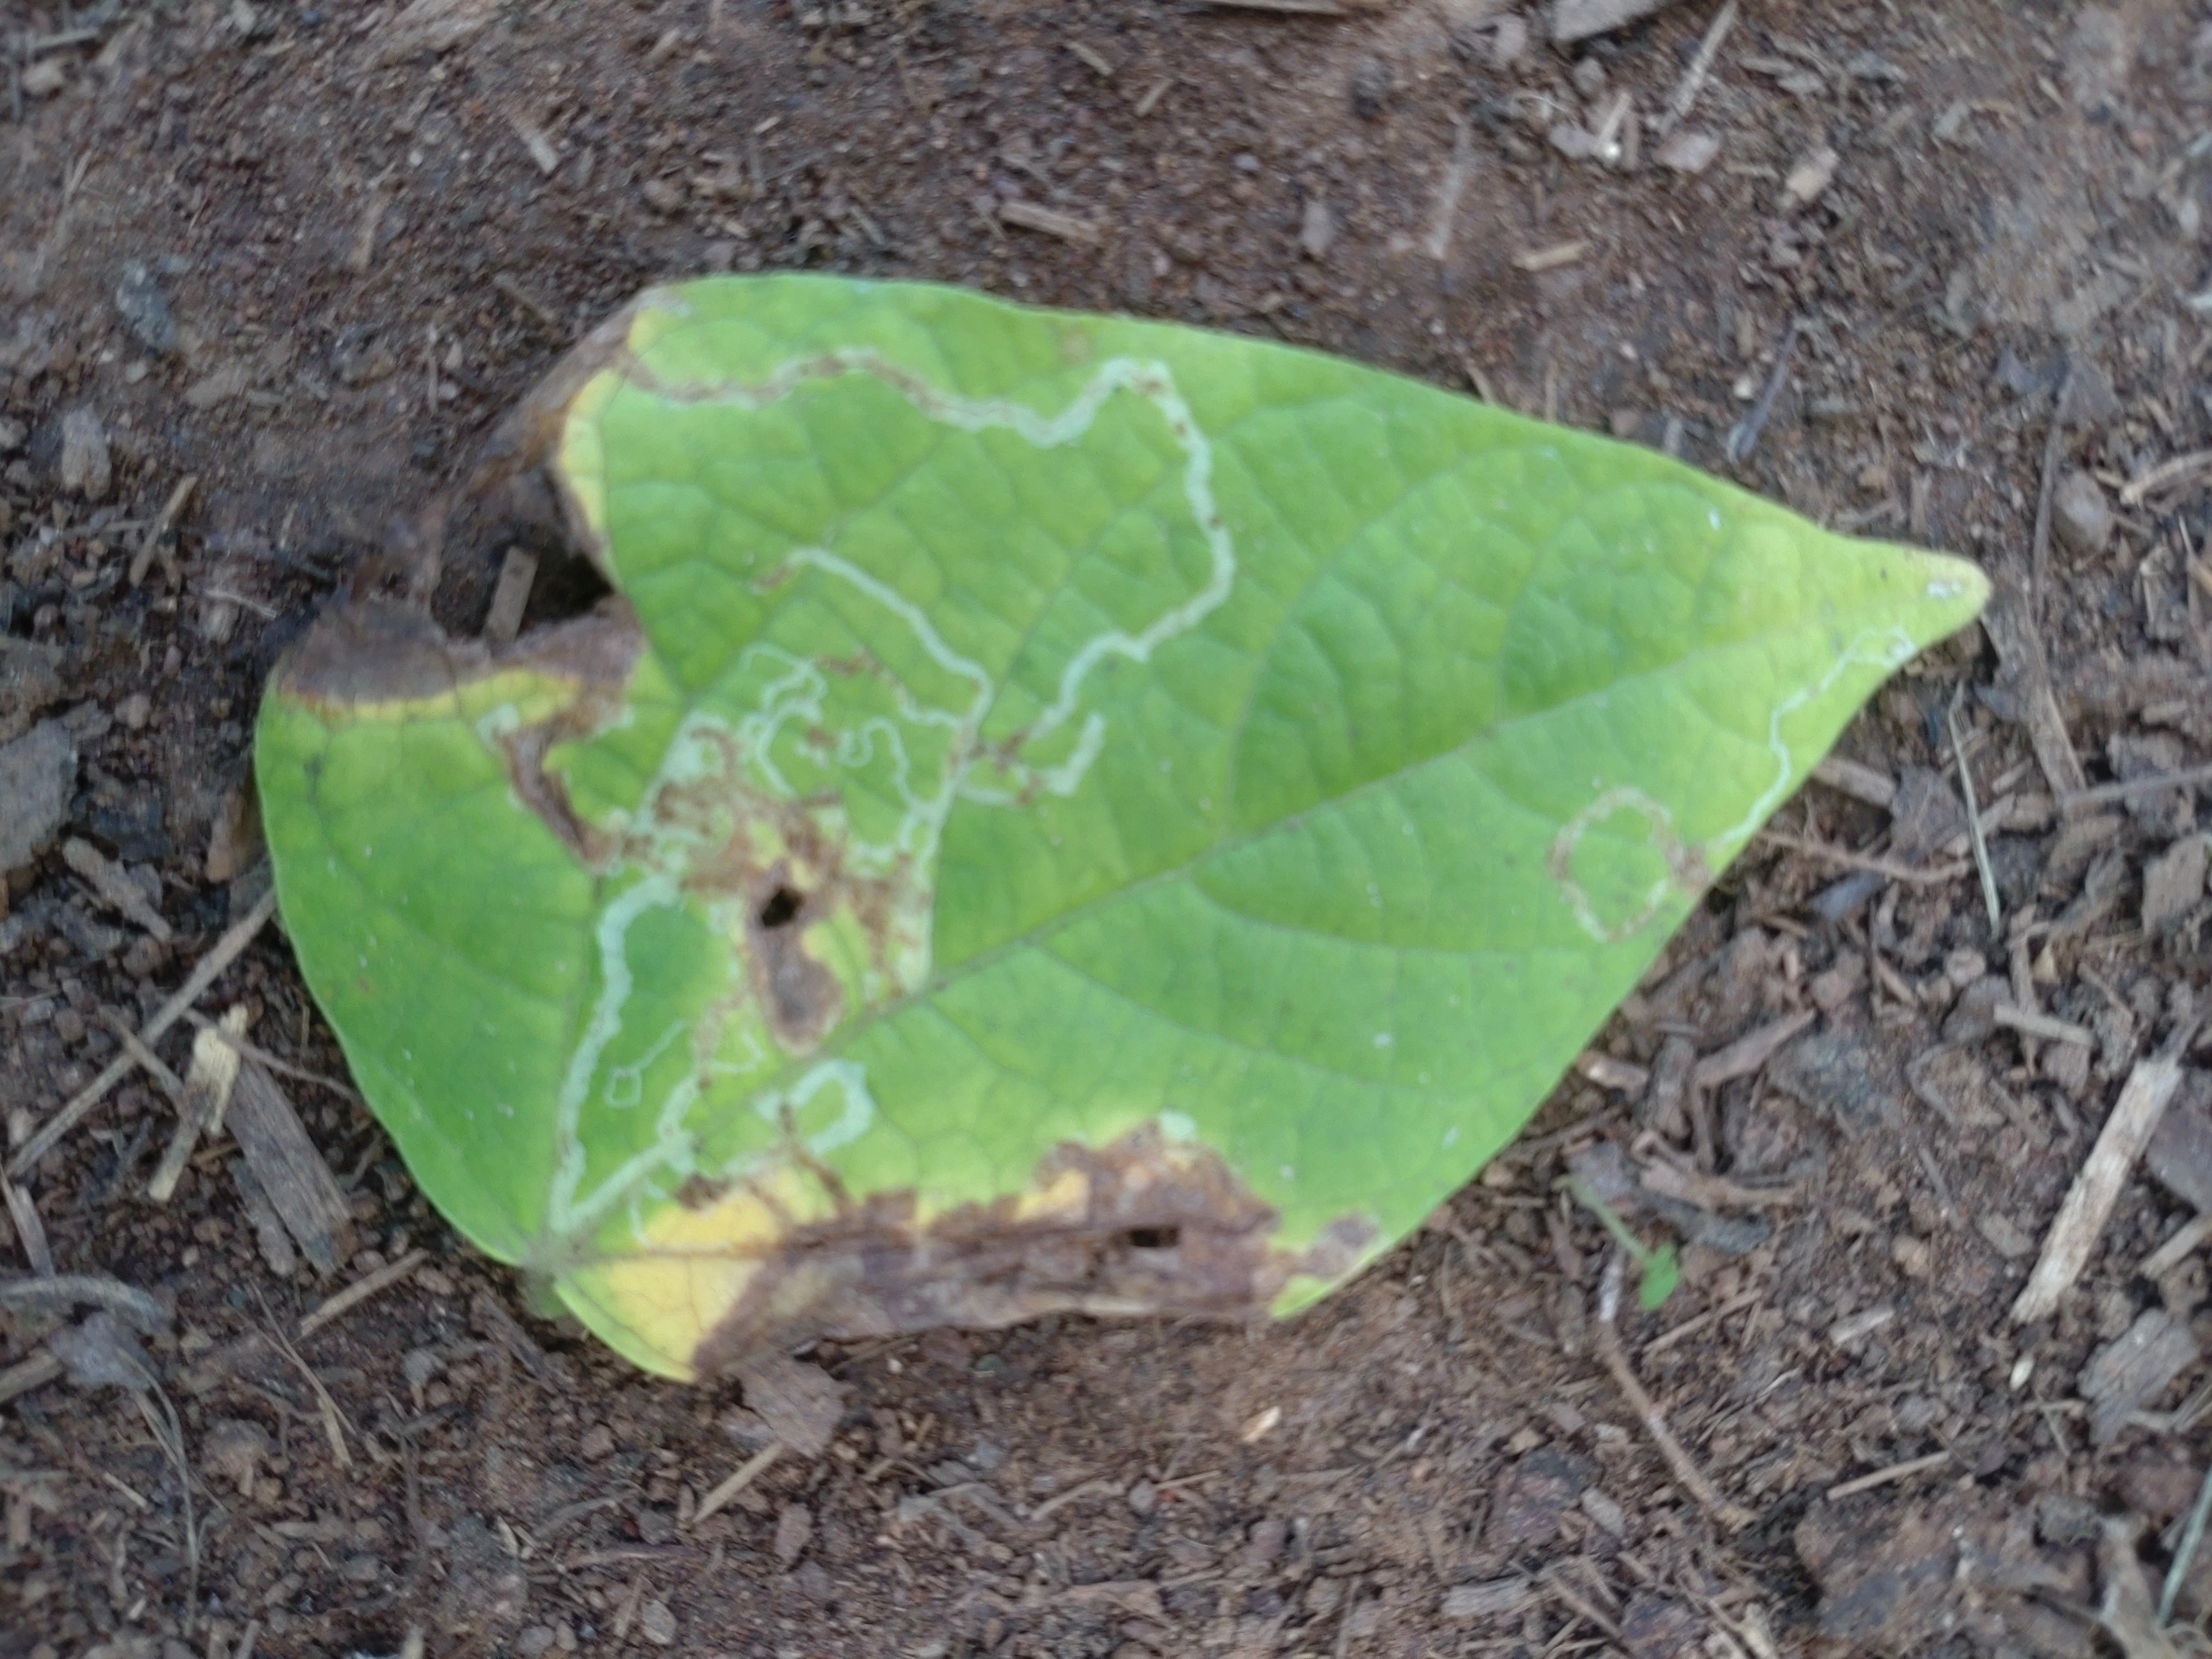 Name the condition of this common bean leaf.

anthracnose
